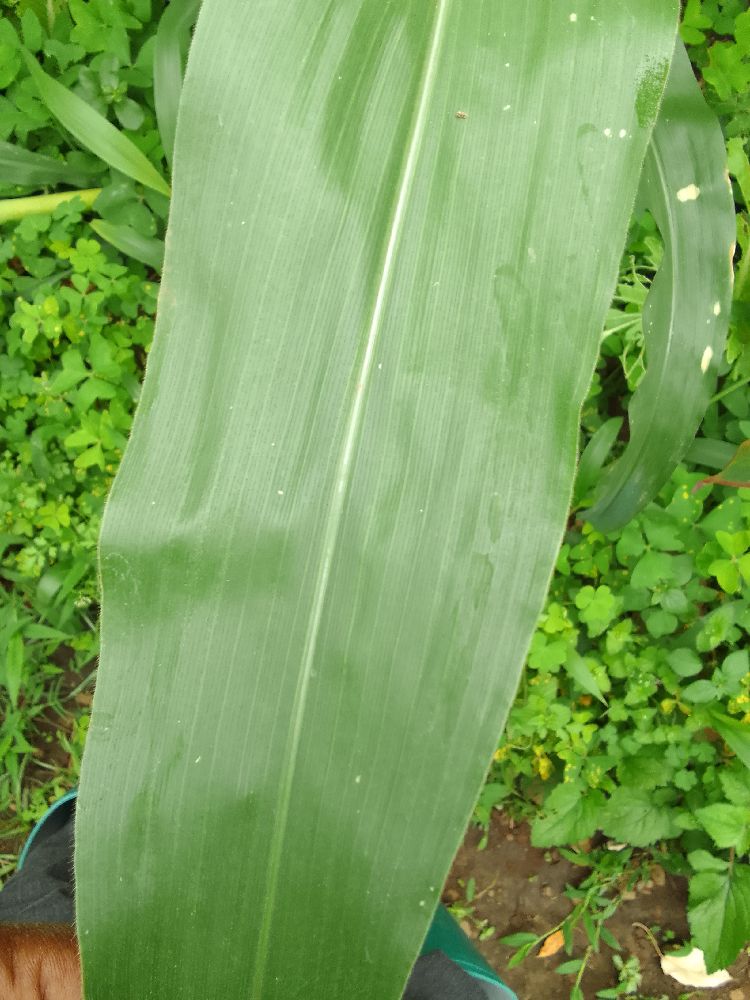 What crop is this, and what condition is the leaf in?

maize, healthy
